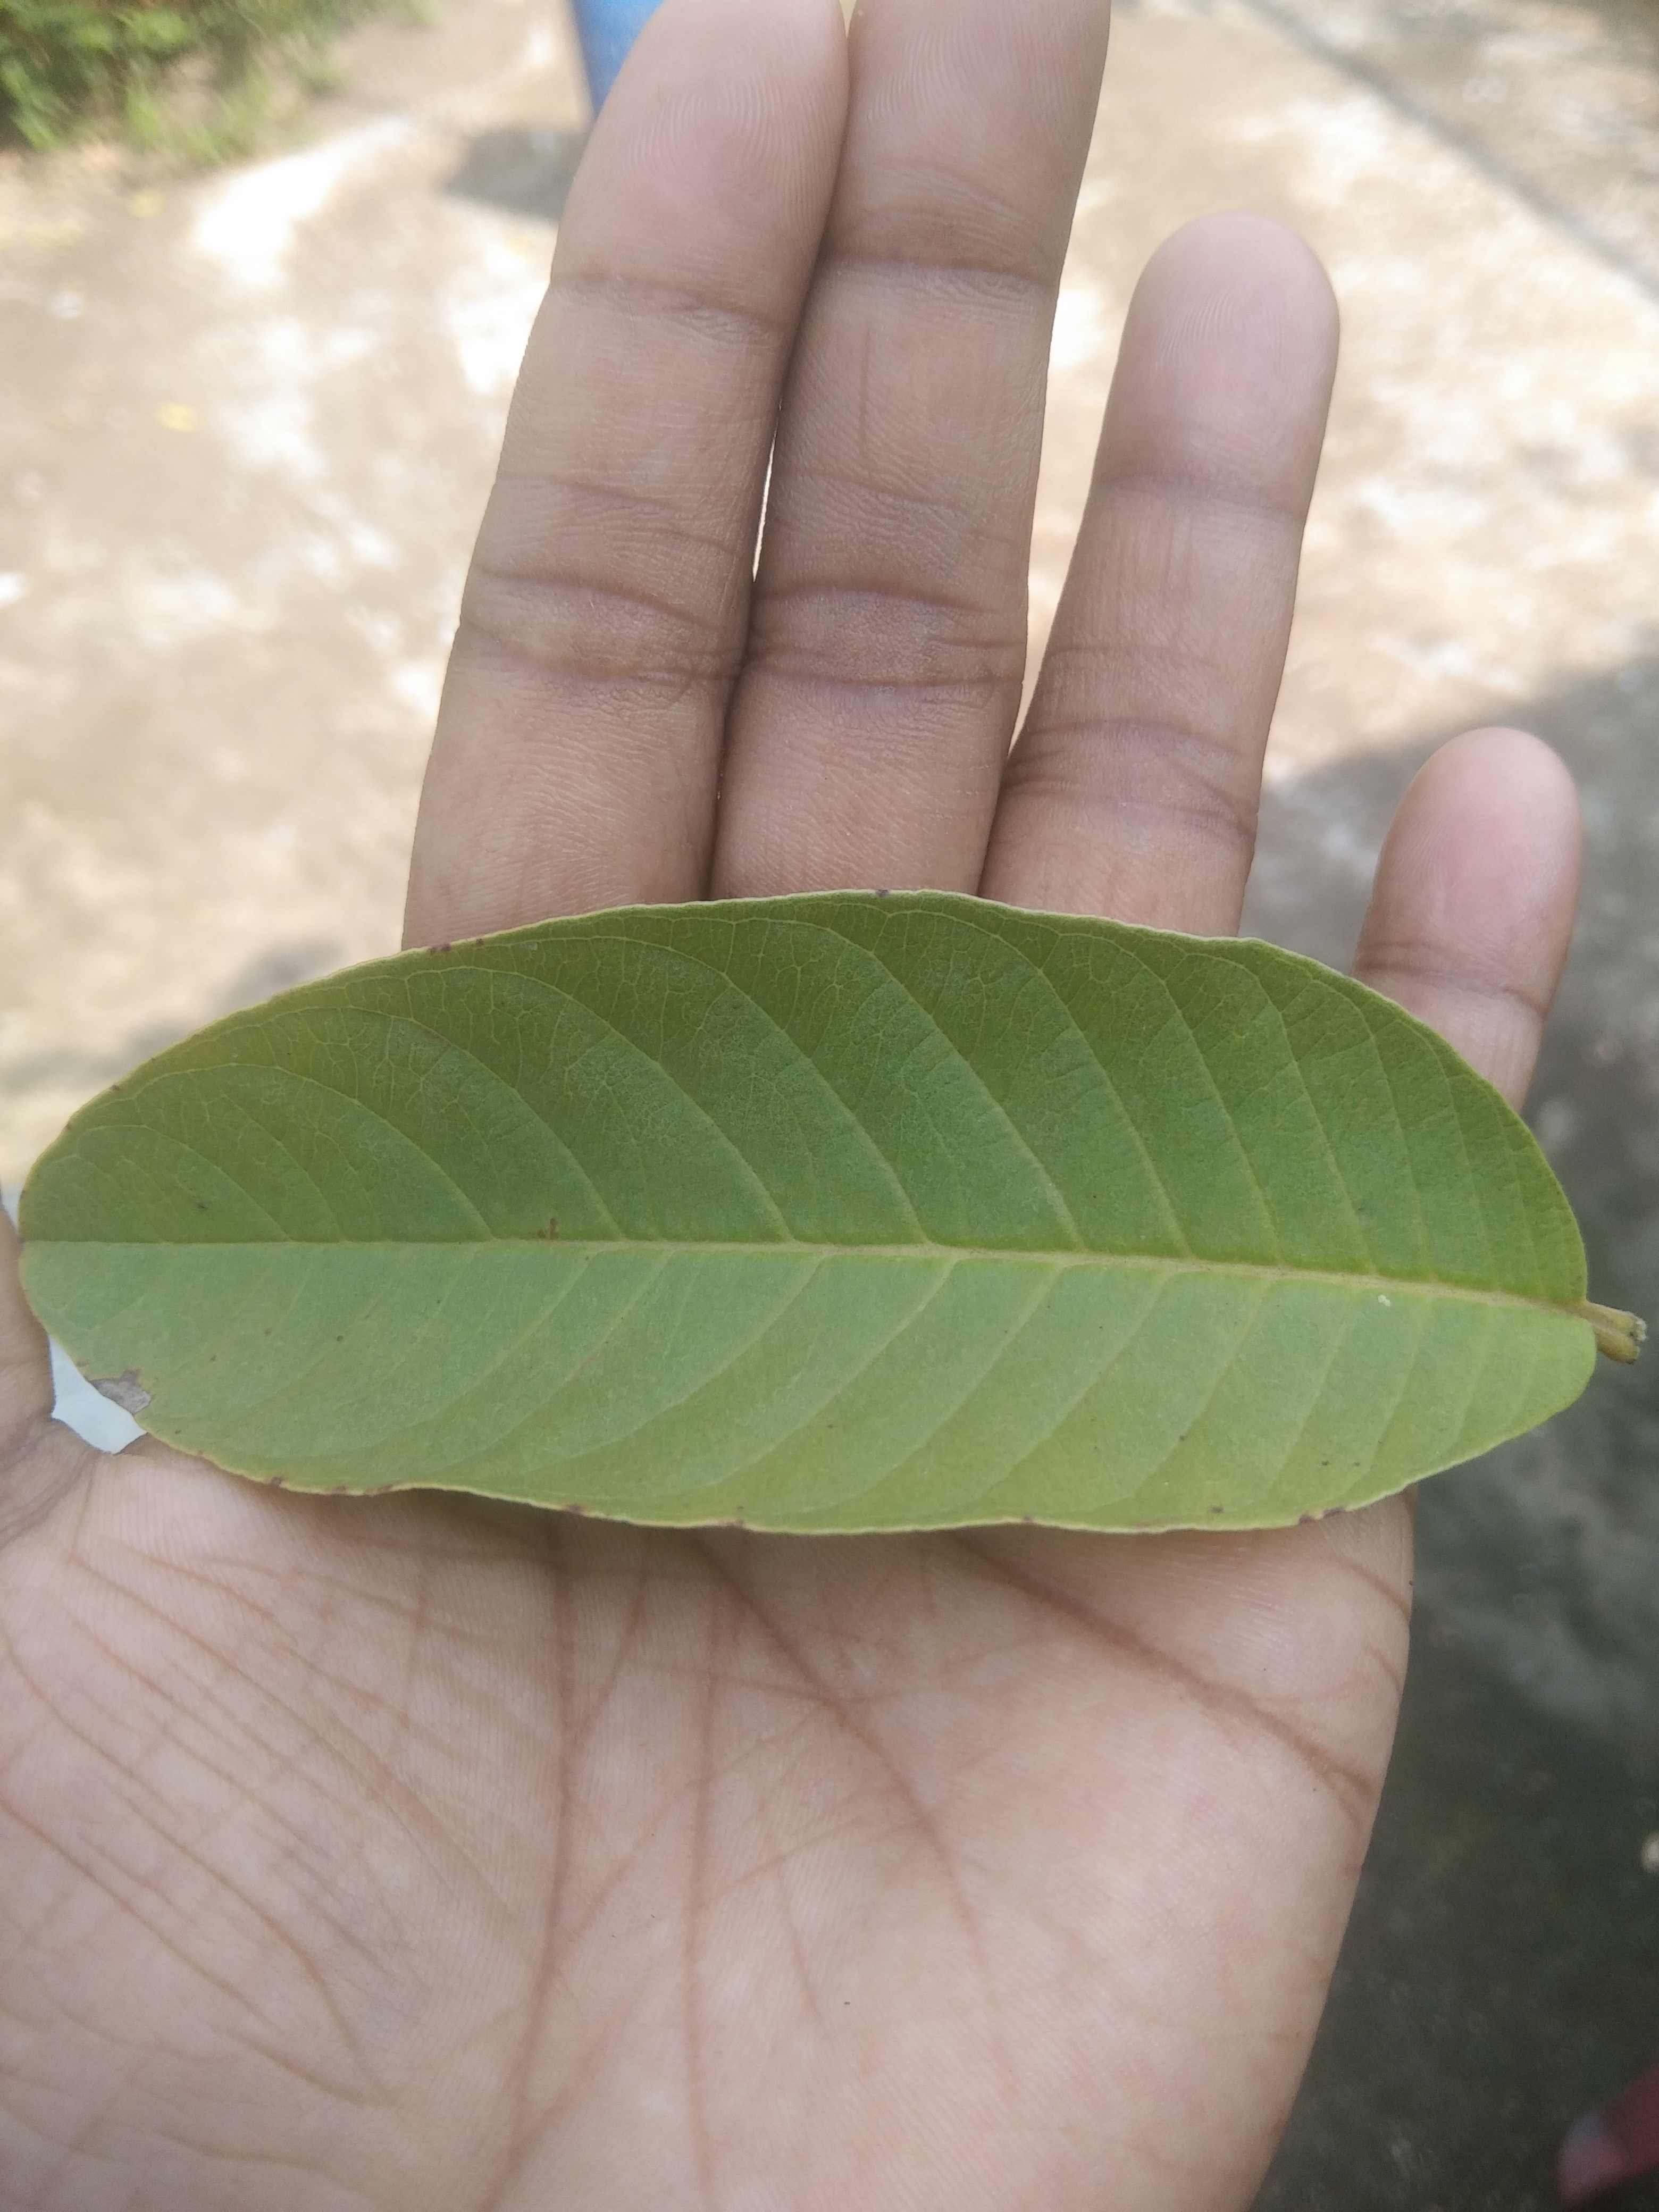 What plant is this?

guava
